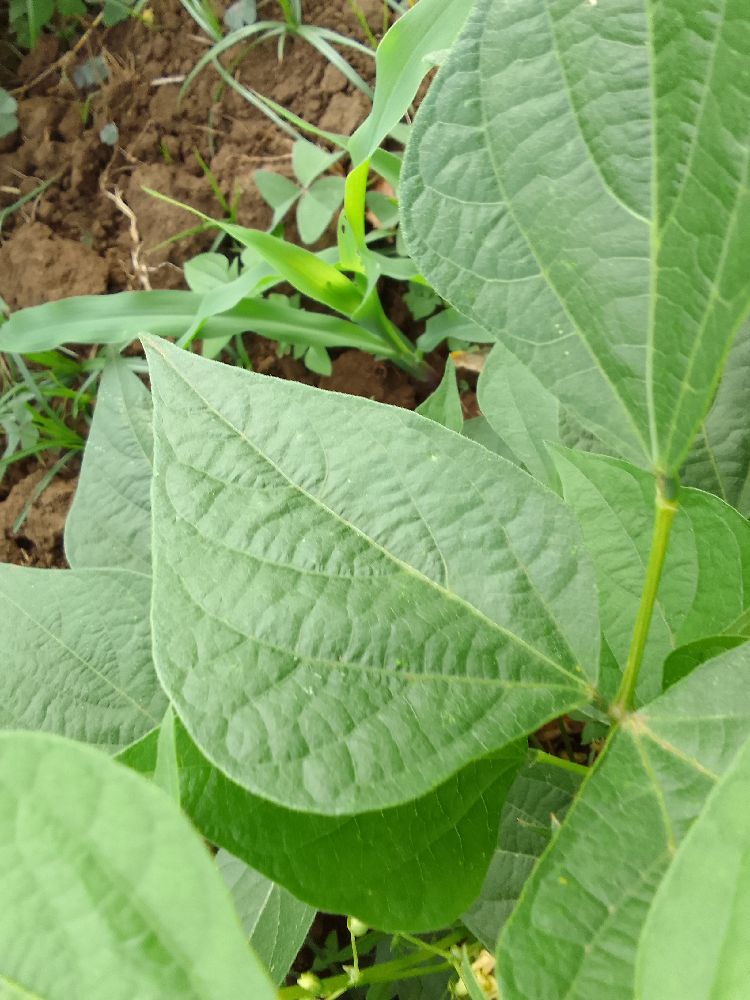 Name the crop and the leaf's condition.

common bean, healthy
